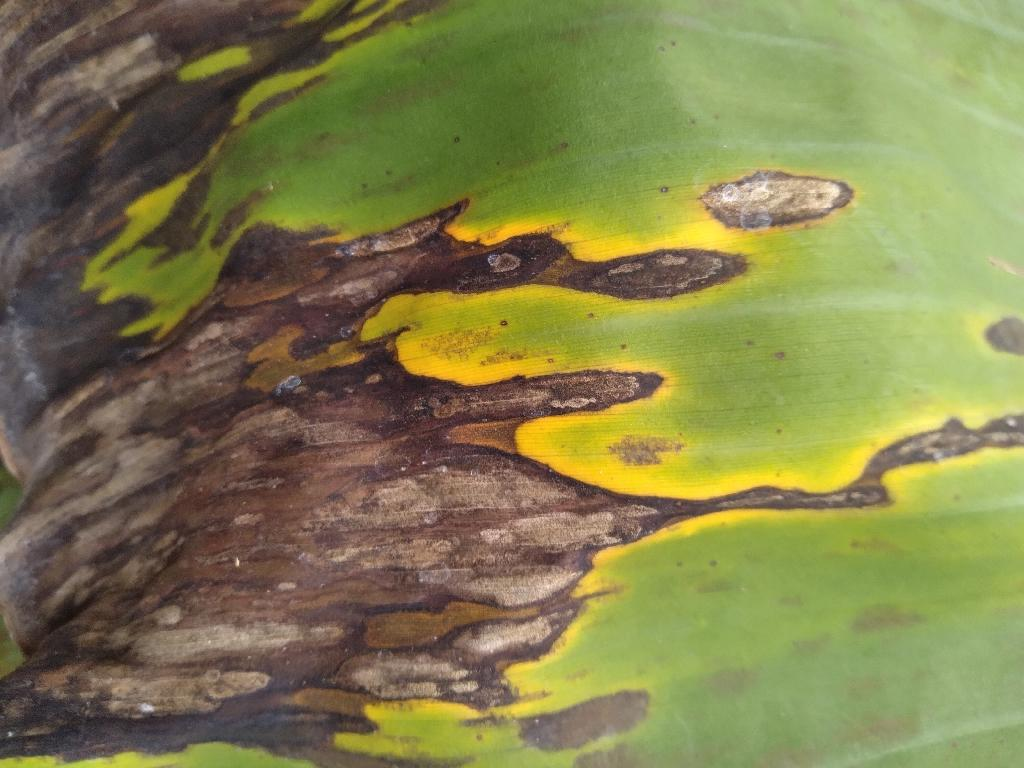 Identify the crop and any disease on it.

banana, black sigatoka
